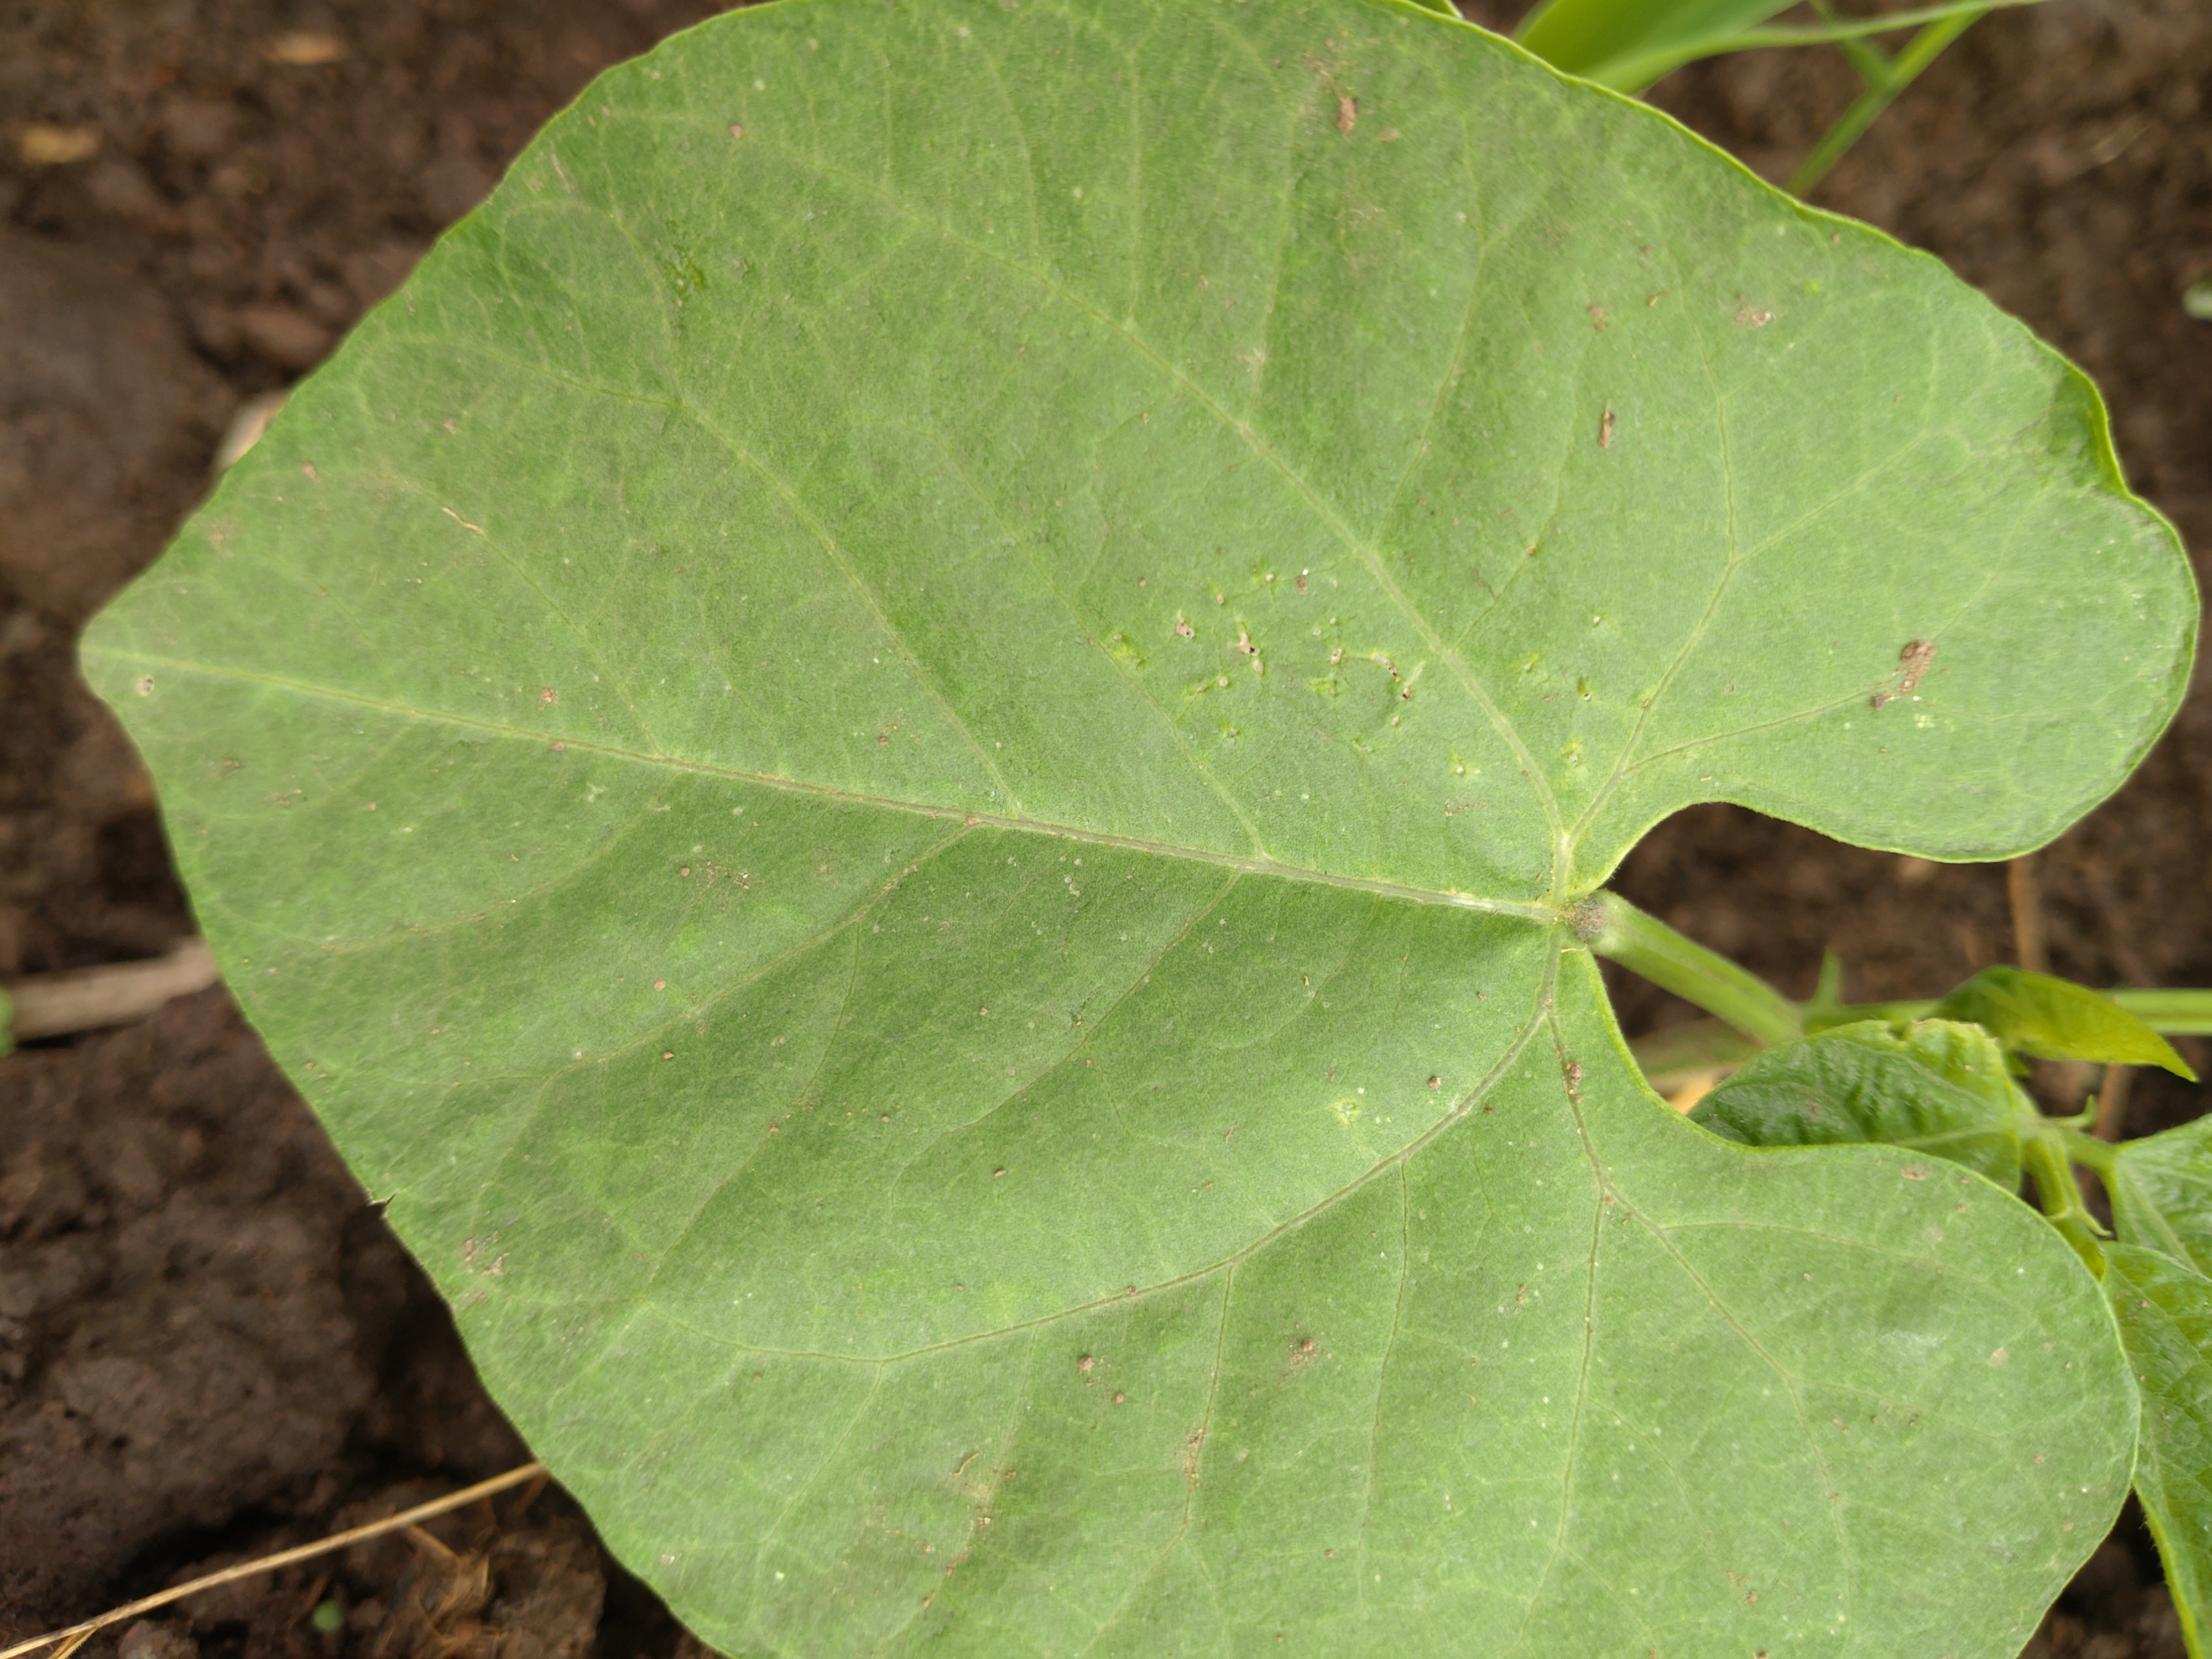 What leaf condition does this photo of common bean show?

healthy
